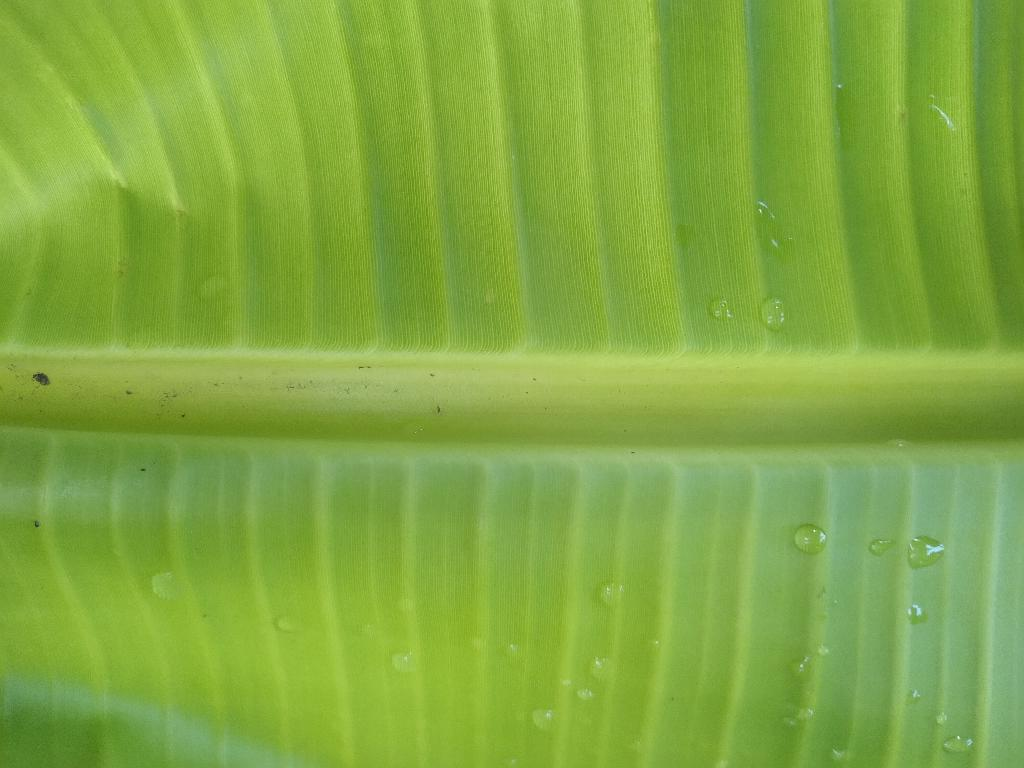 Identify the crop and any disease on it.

banana, healthy
